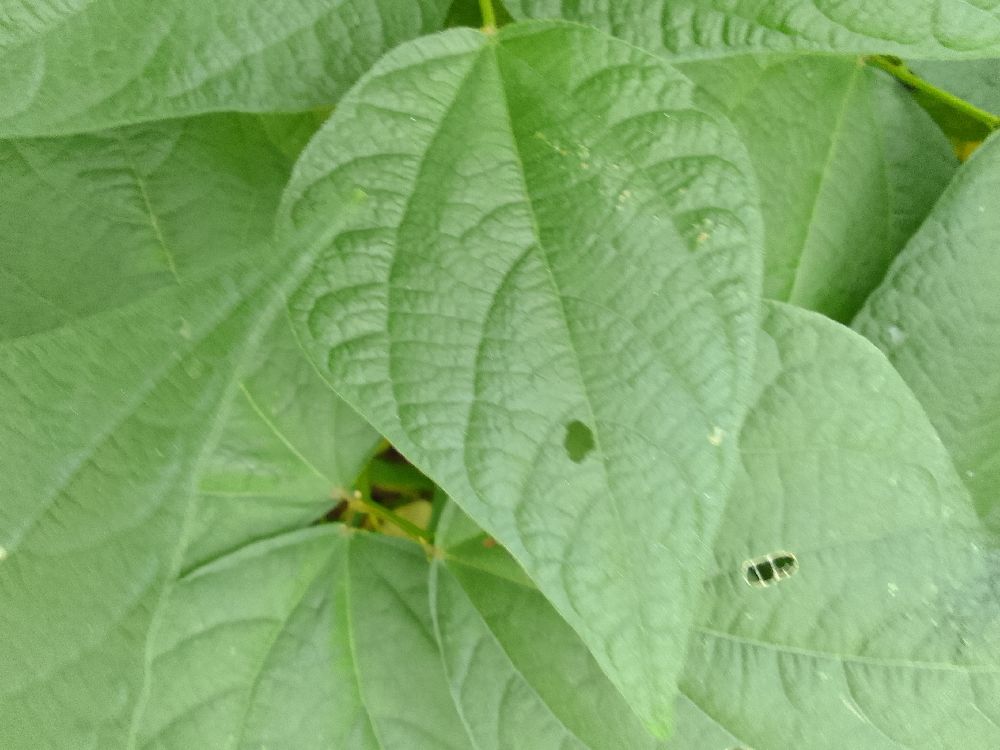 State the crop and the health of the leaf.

common bean, healthy
